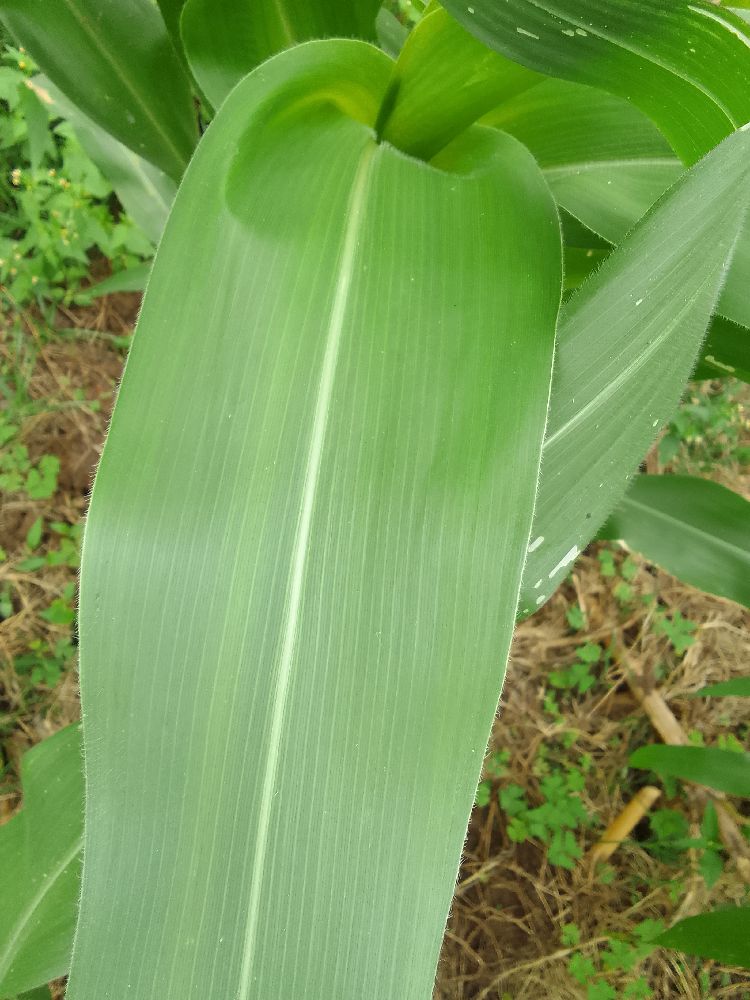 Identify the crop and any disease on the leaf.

maize, healthy
